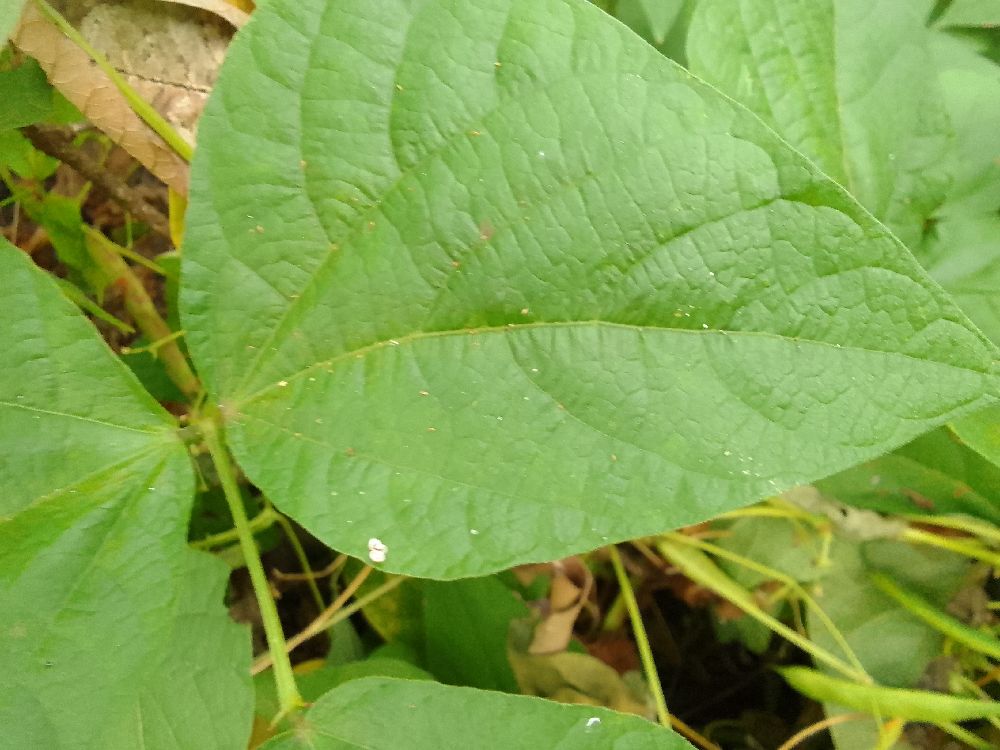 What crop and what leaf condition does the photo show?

common bean, healthy
